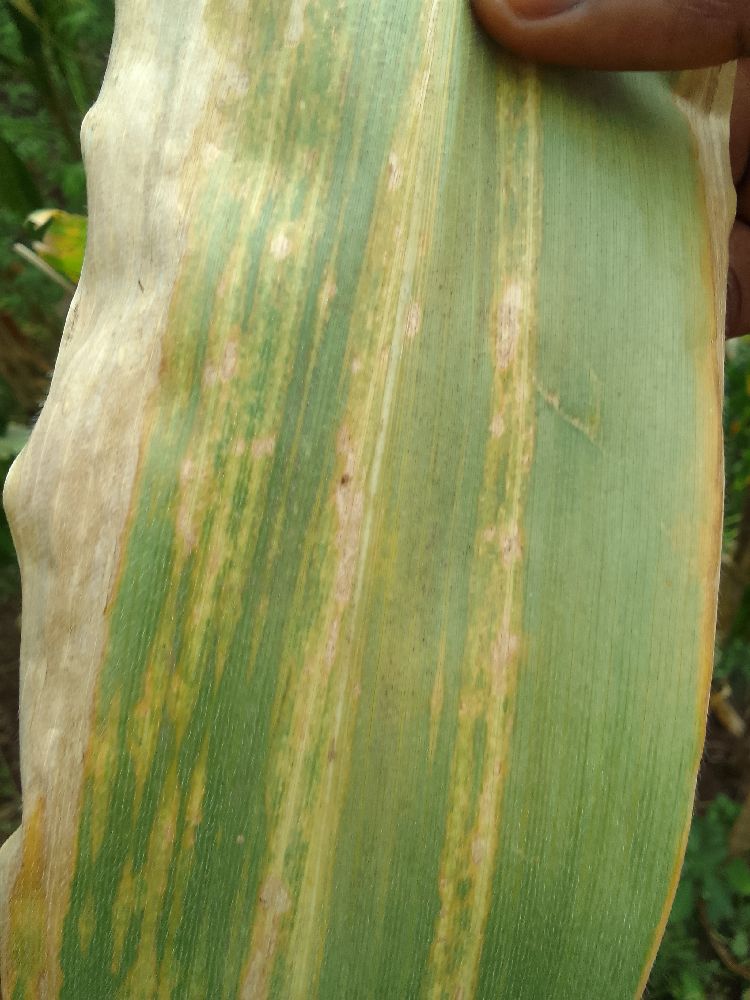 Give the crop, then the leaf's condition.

maize, maize lethal necrosis
